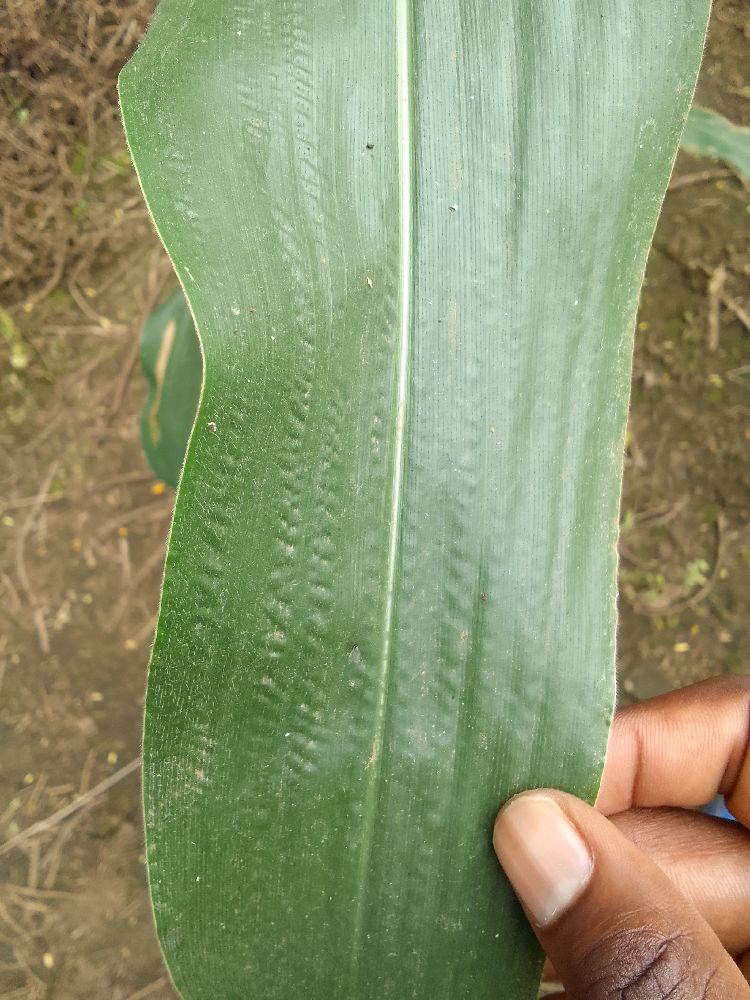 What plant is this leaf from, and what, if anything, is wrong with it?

maize, healthy
